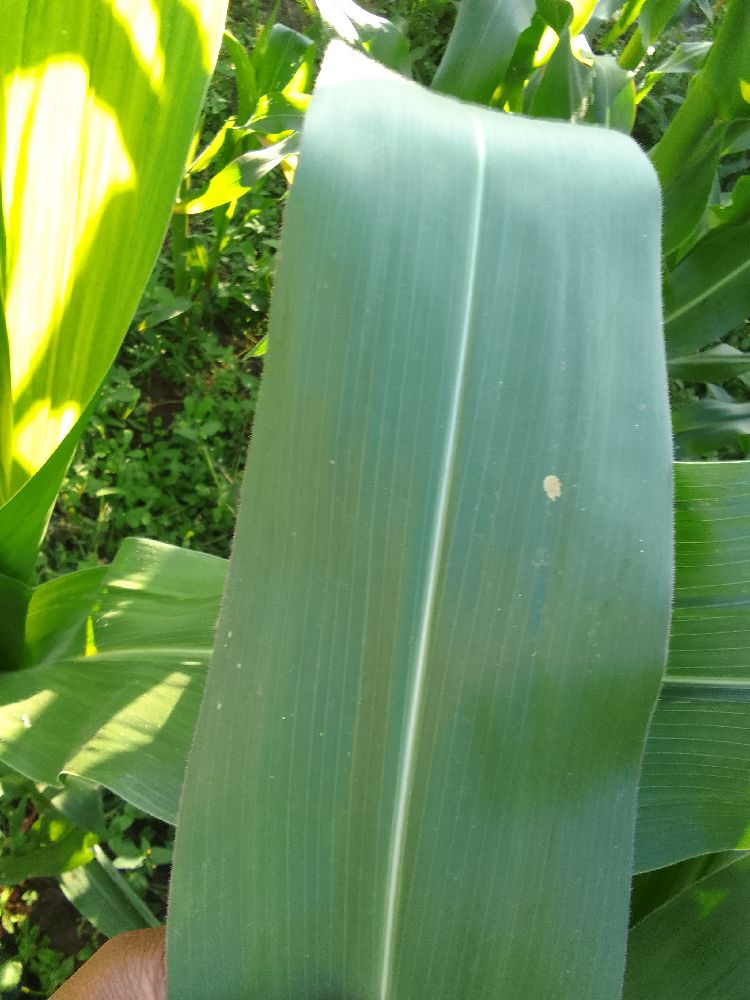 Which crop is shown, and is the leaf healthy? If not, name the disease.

maize, healthy
